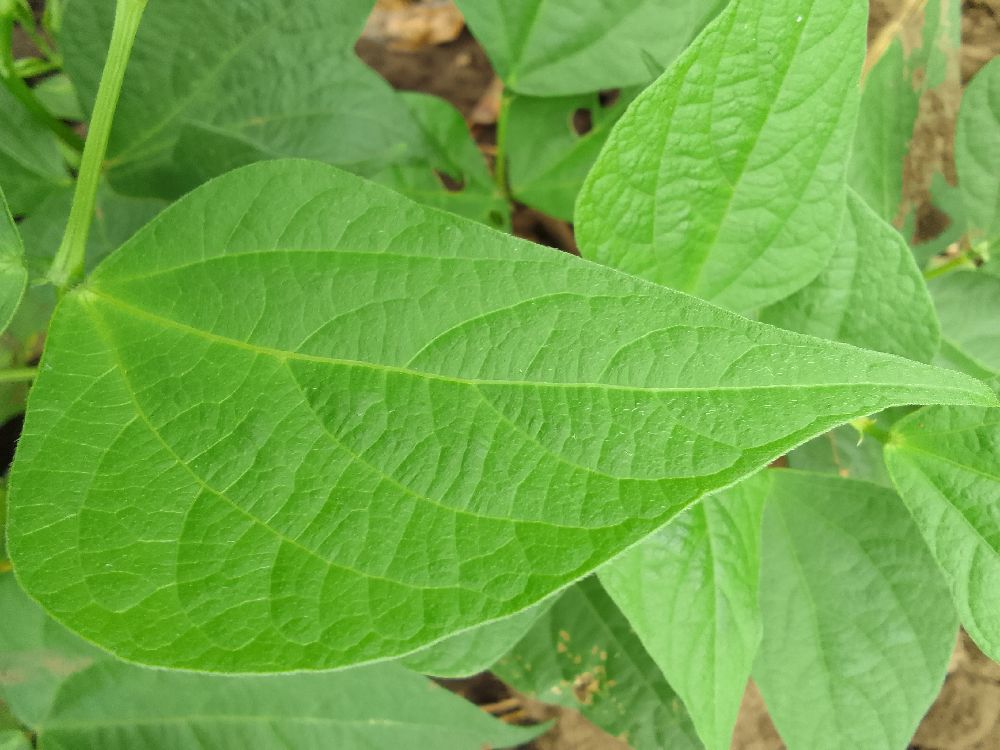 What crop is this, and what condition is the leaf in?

common bean, healthy
